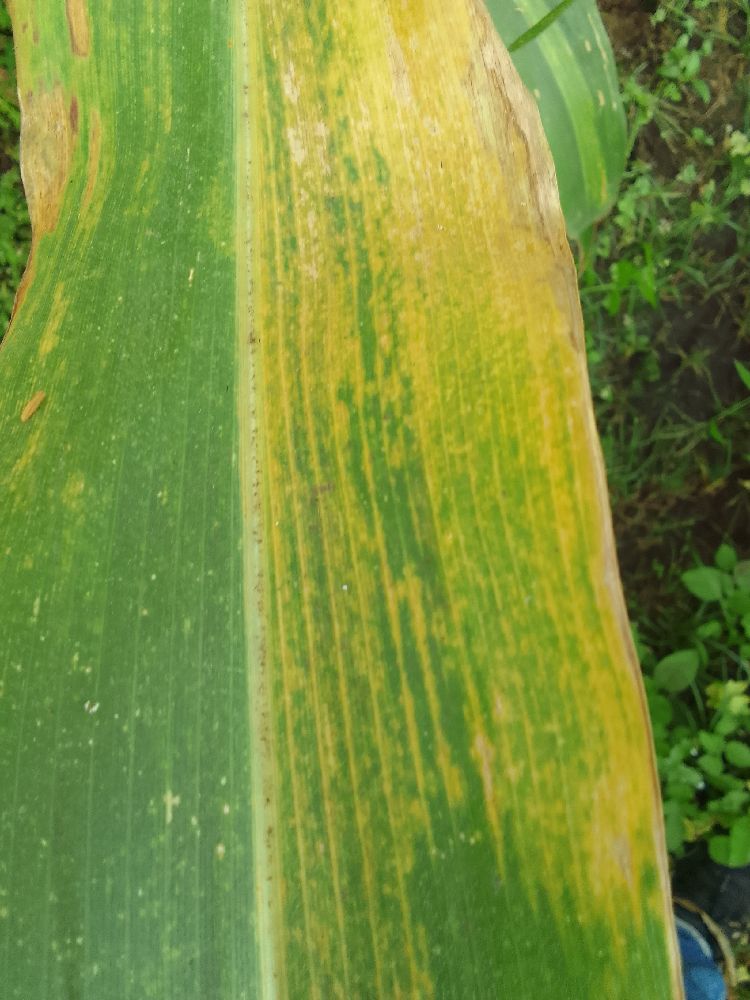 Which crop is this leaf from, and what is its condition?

maize, maize lethal necrosis
